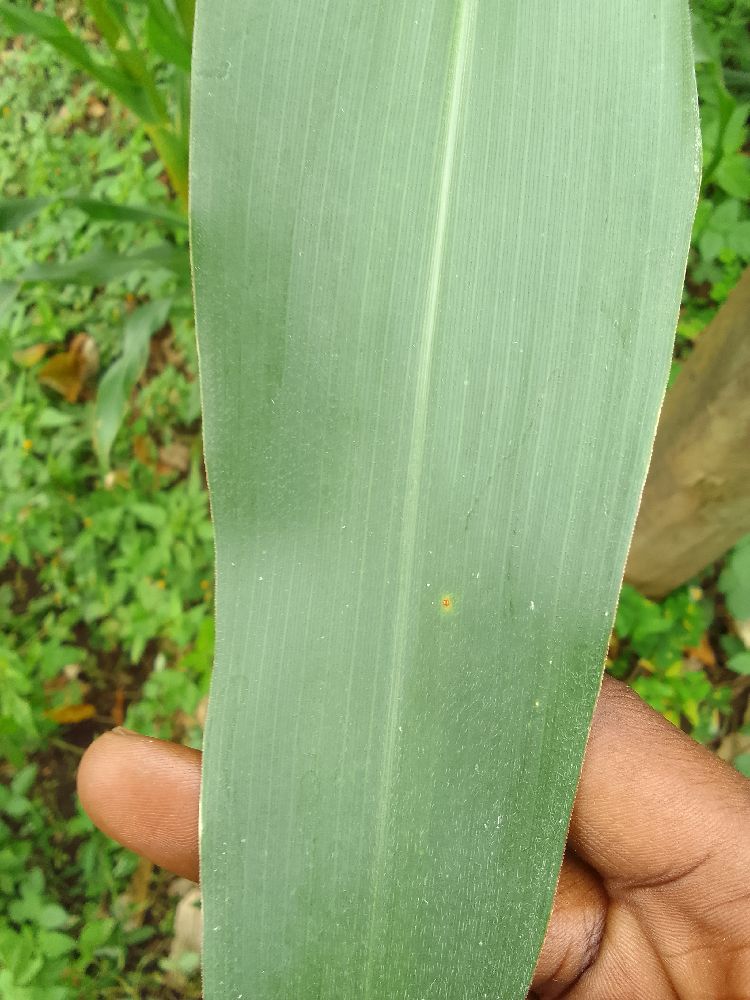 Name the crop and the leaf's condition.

maize, healthy
